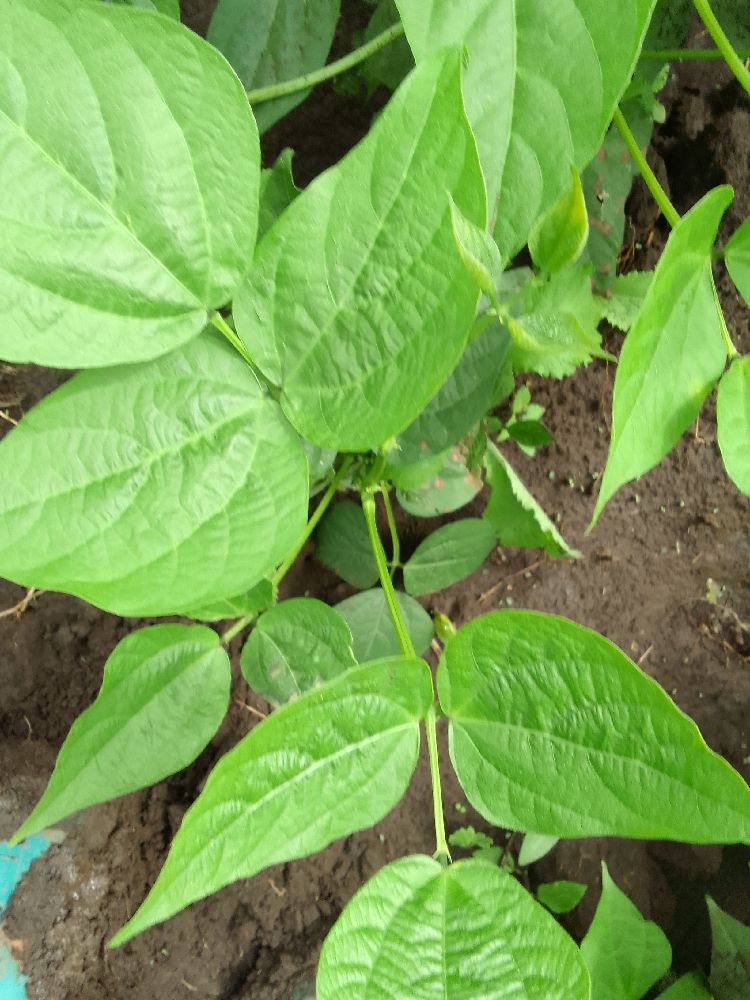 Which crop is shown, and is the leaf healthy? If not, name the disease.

common bean, healthy
